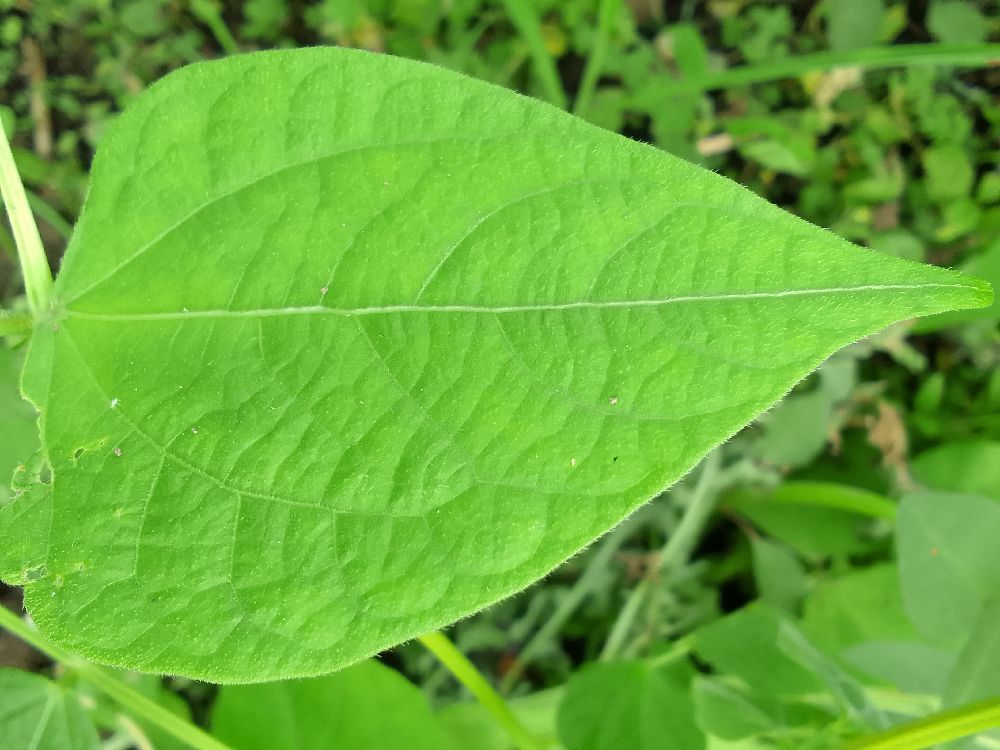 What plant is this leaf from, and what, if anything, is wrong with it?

common bean, healthy
